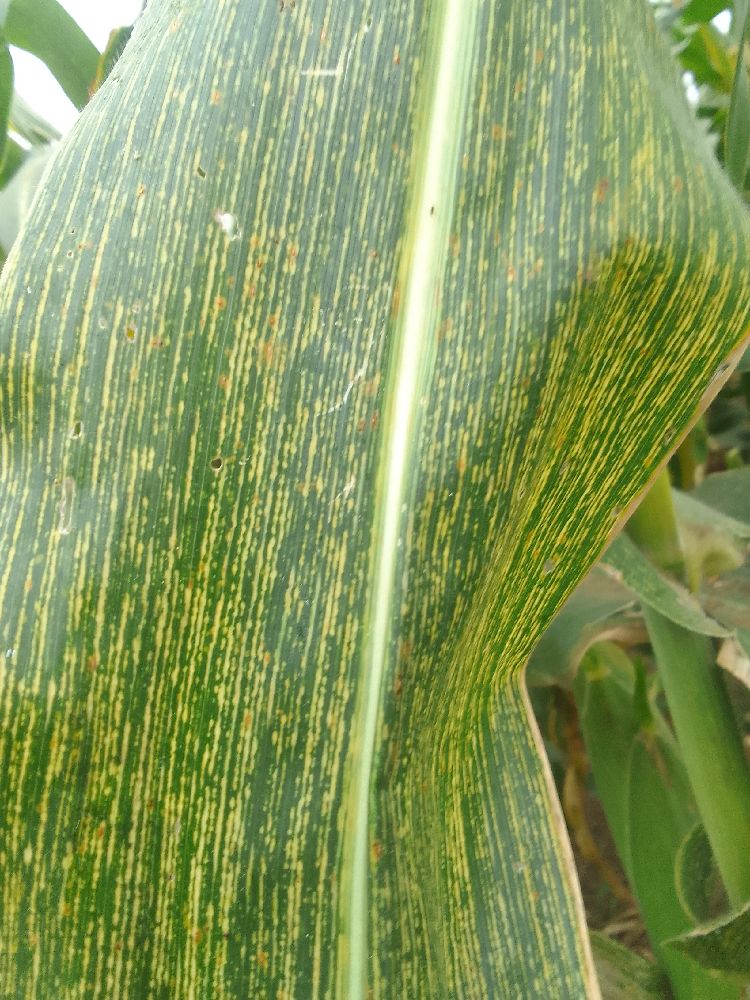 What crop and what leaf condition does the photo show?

maize, maize streak virus
